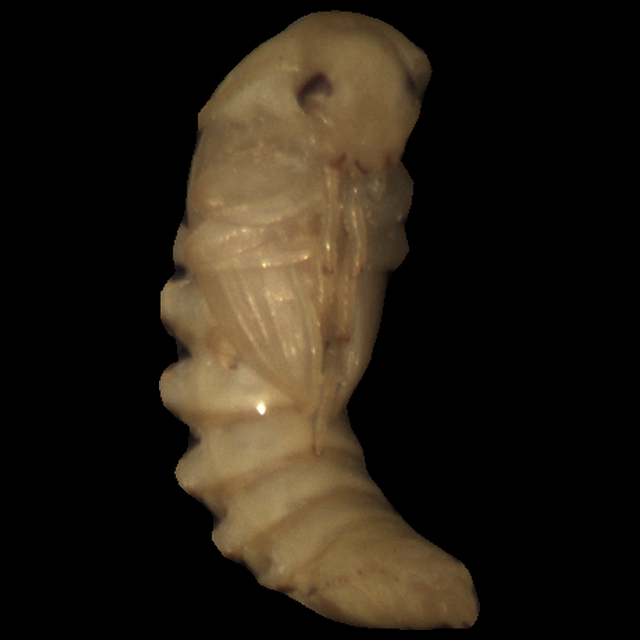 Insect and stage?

mealworm pupa
